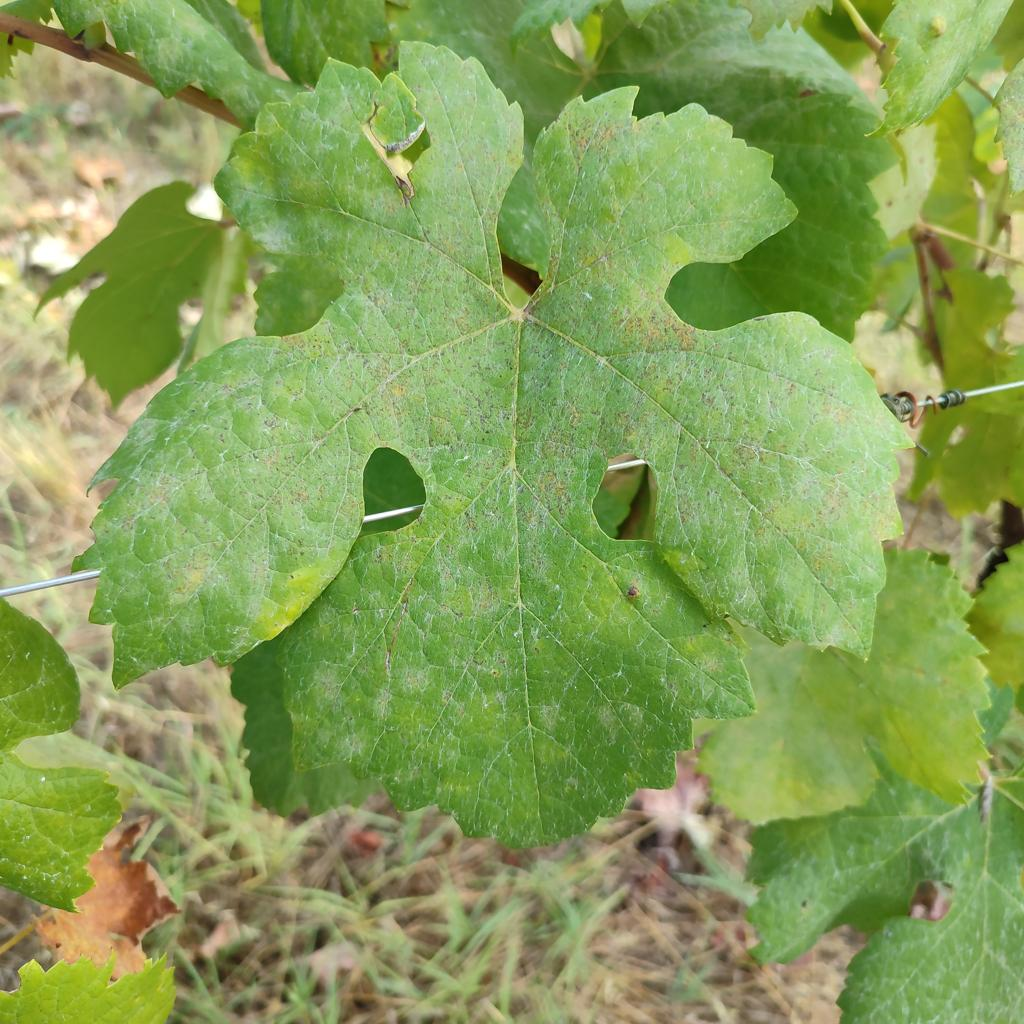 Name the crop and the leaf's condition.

grapevine, powdery mildew
